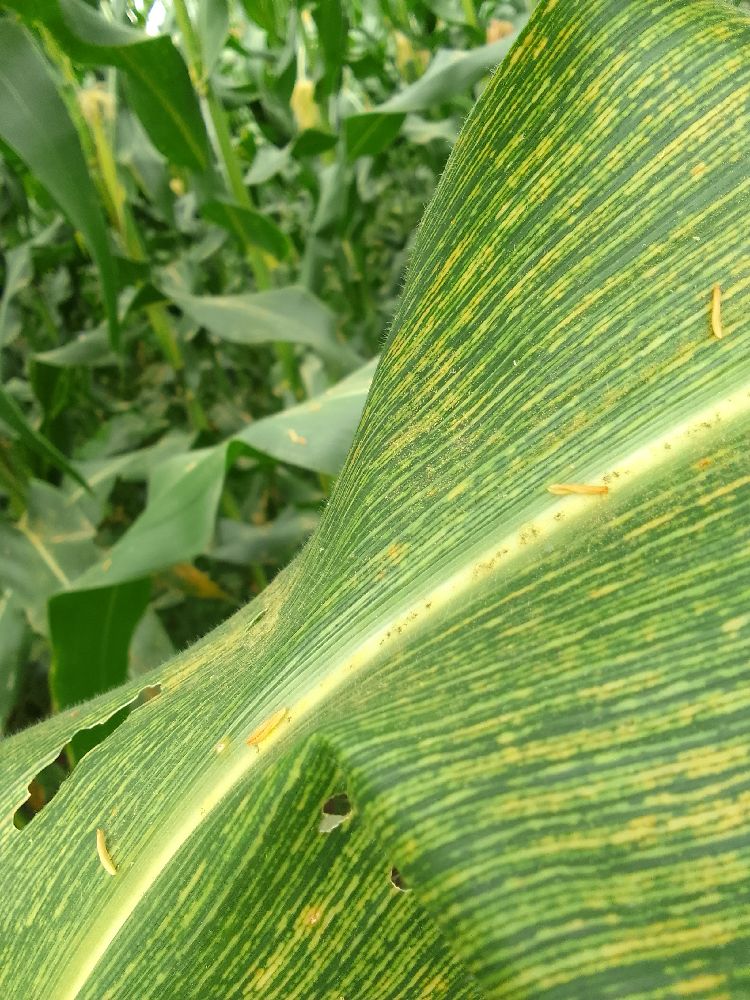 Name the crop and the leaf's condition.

maize, maize streak virus
